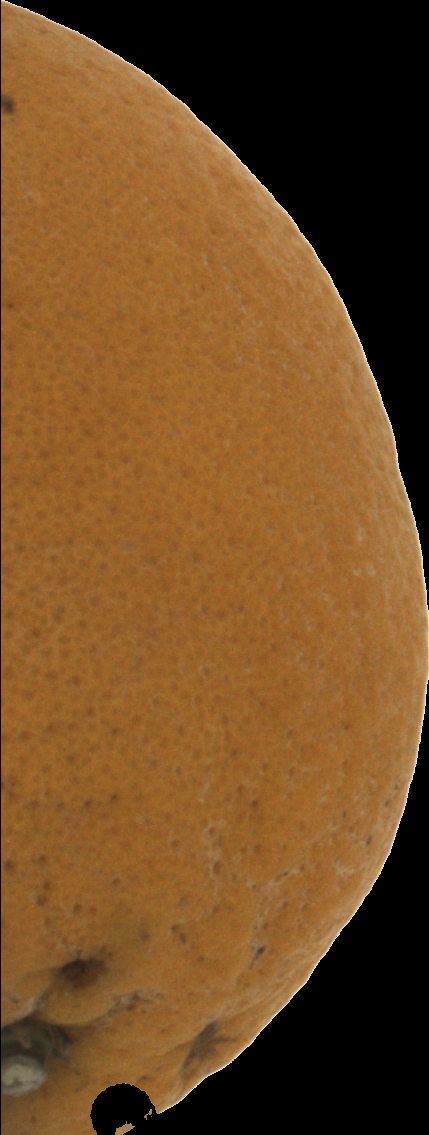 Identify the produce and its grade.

orange, bad
